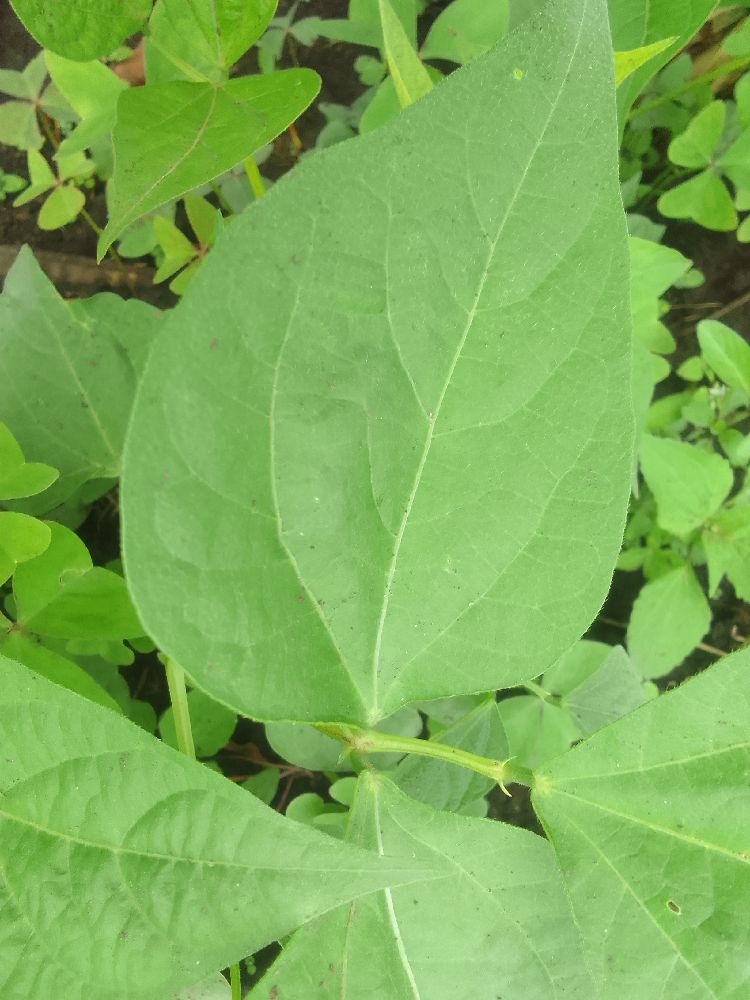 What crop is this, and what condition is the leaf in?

common bean, healthy
